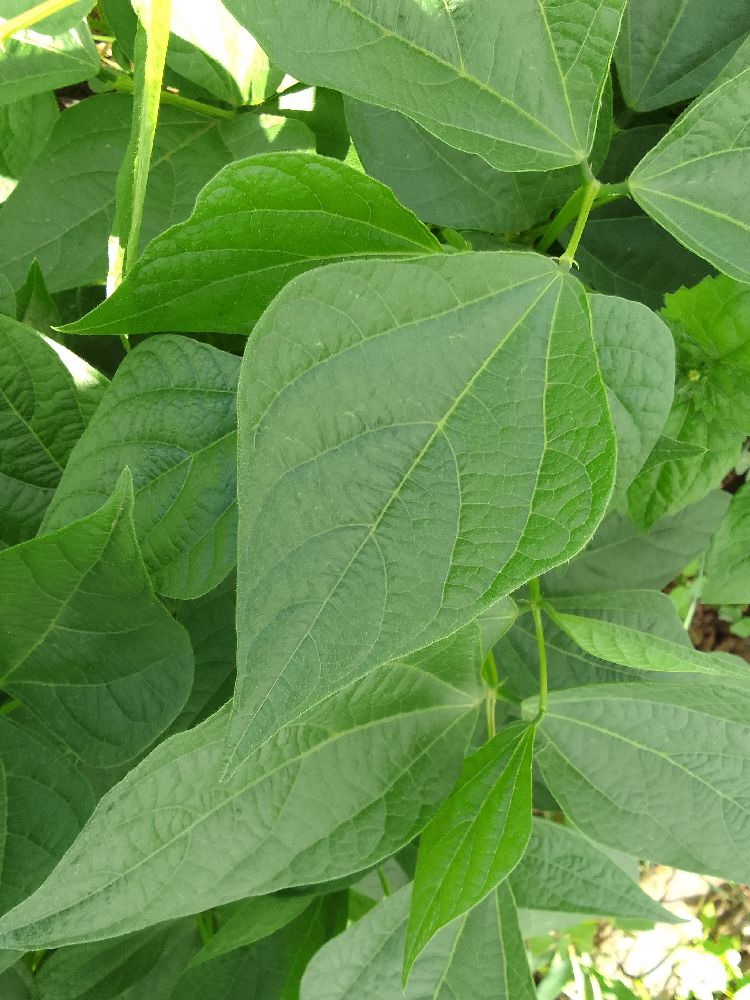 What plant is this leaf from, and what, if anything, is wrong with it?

common bean, healthy
